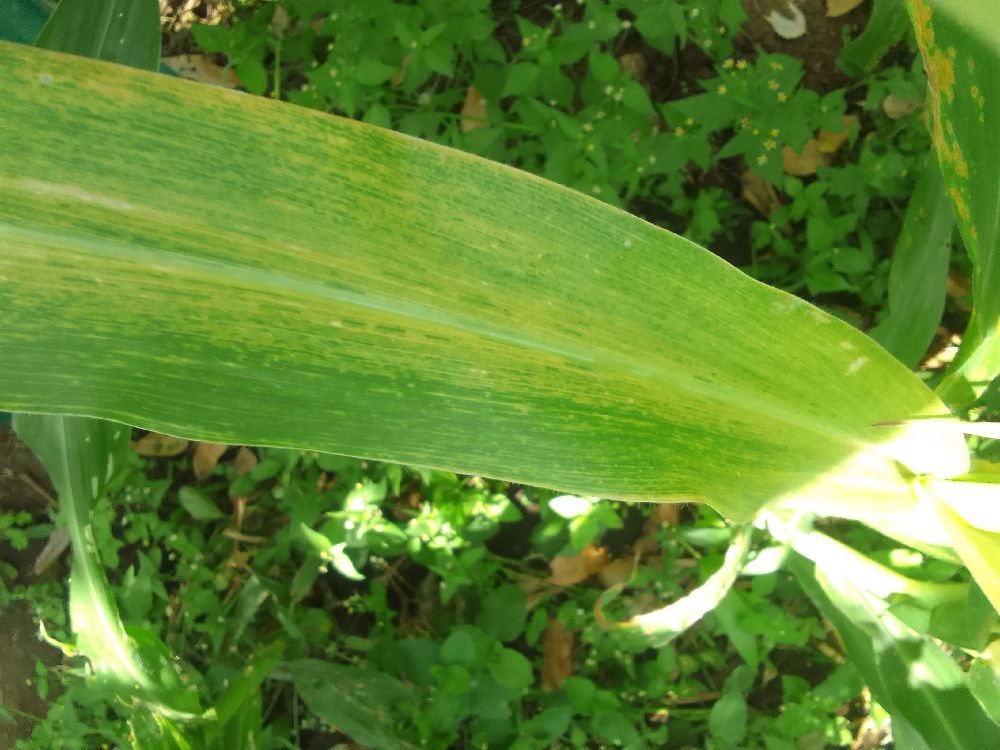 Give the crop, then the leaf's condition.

maize, maize lethal necrosis
